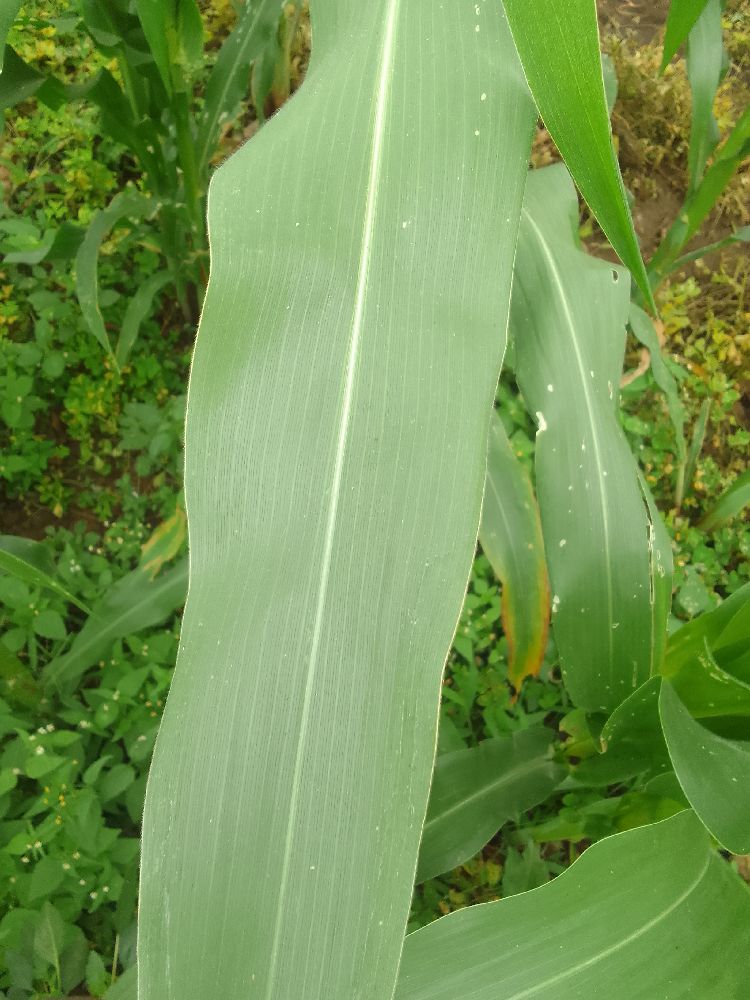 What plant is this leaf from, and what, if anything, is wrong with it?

maize, healthy
